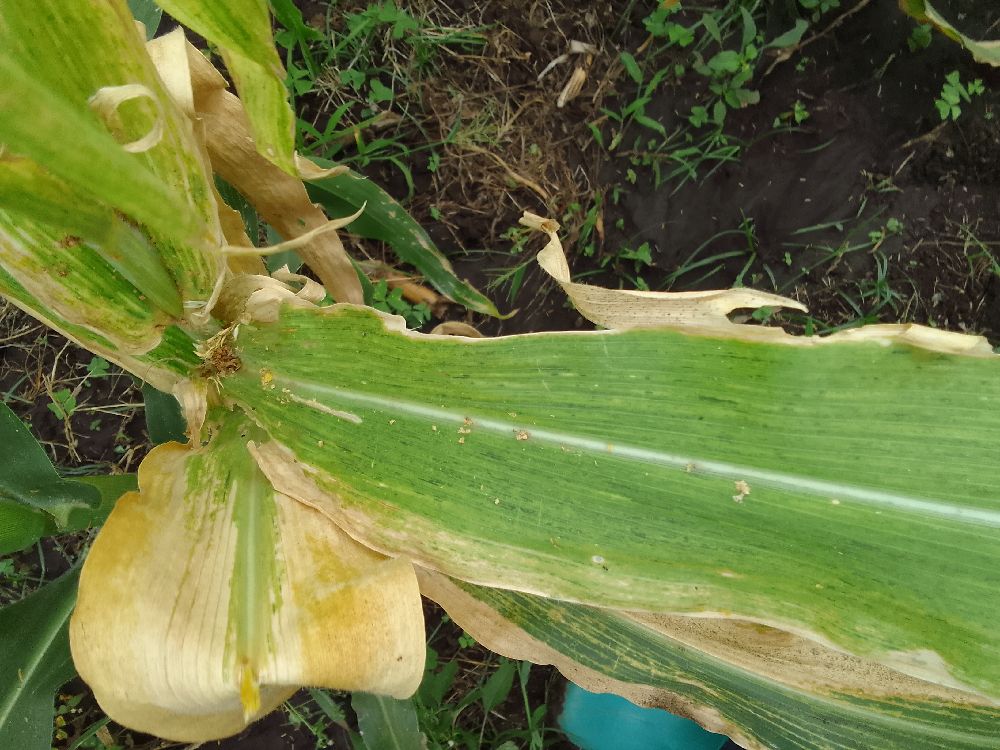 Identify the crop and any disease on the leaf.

maize, maize lethal necrosis
